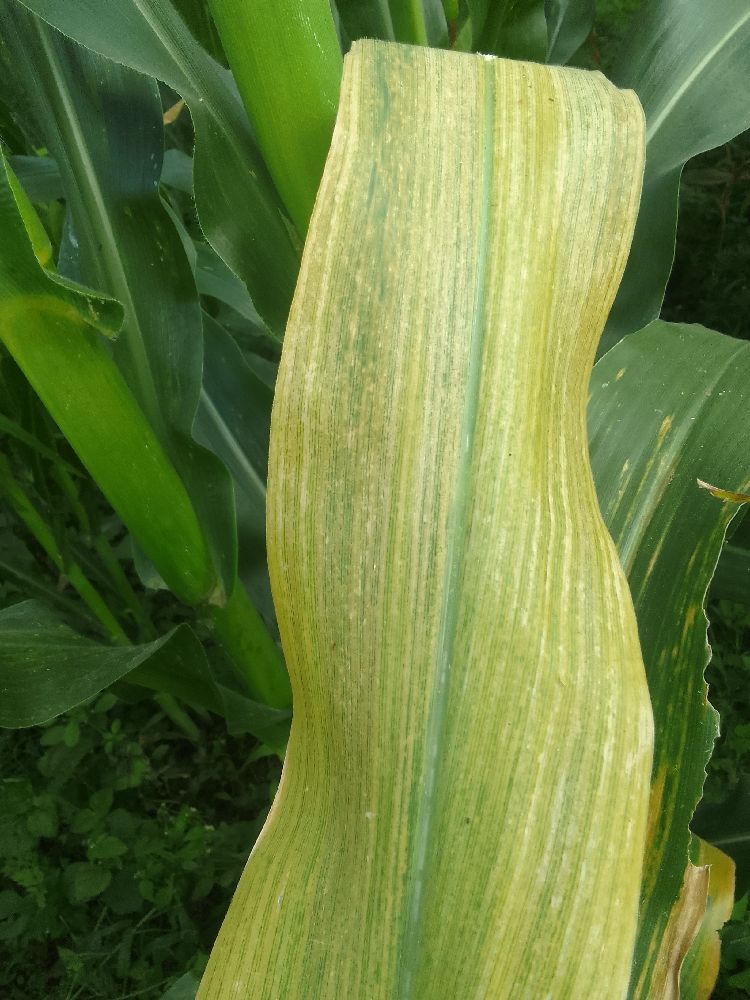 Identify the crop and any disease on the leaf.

maize, maize lethal necrosis
